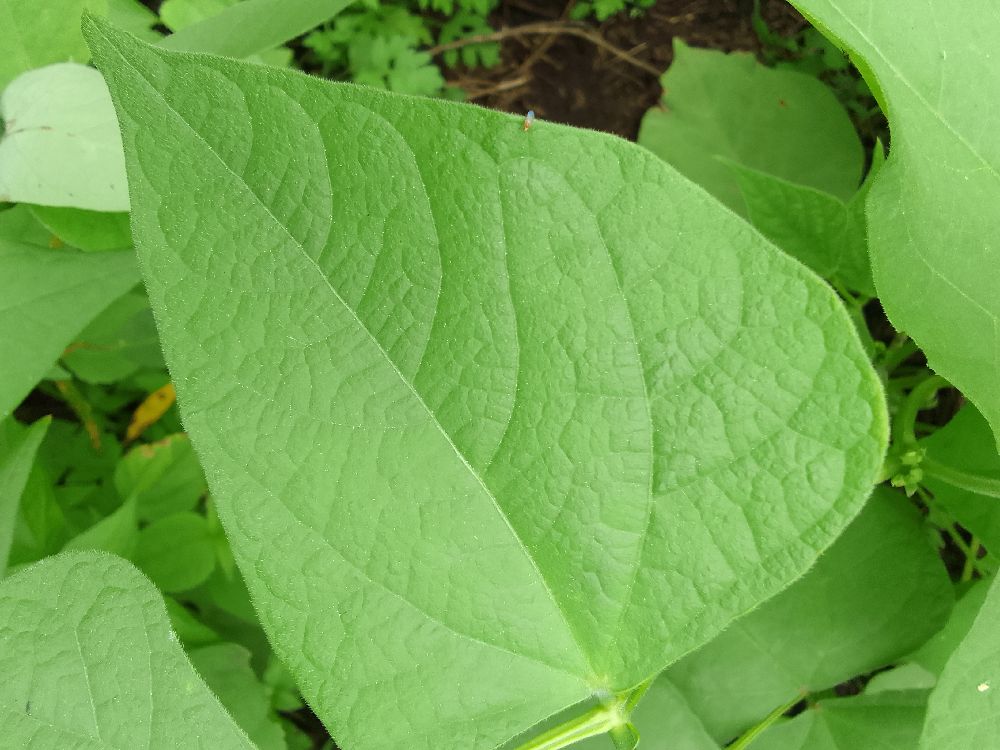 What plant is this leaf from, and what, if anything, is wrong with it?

common bean, healthy
